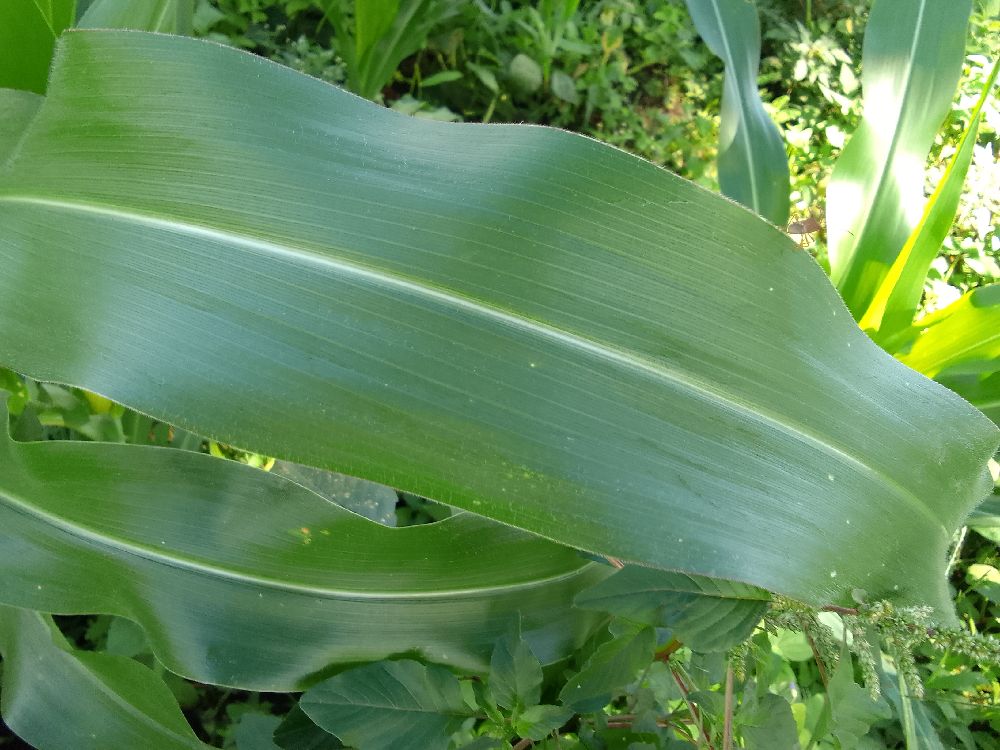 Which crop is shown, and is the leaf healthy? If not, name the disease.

maize, healthy
